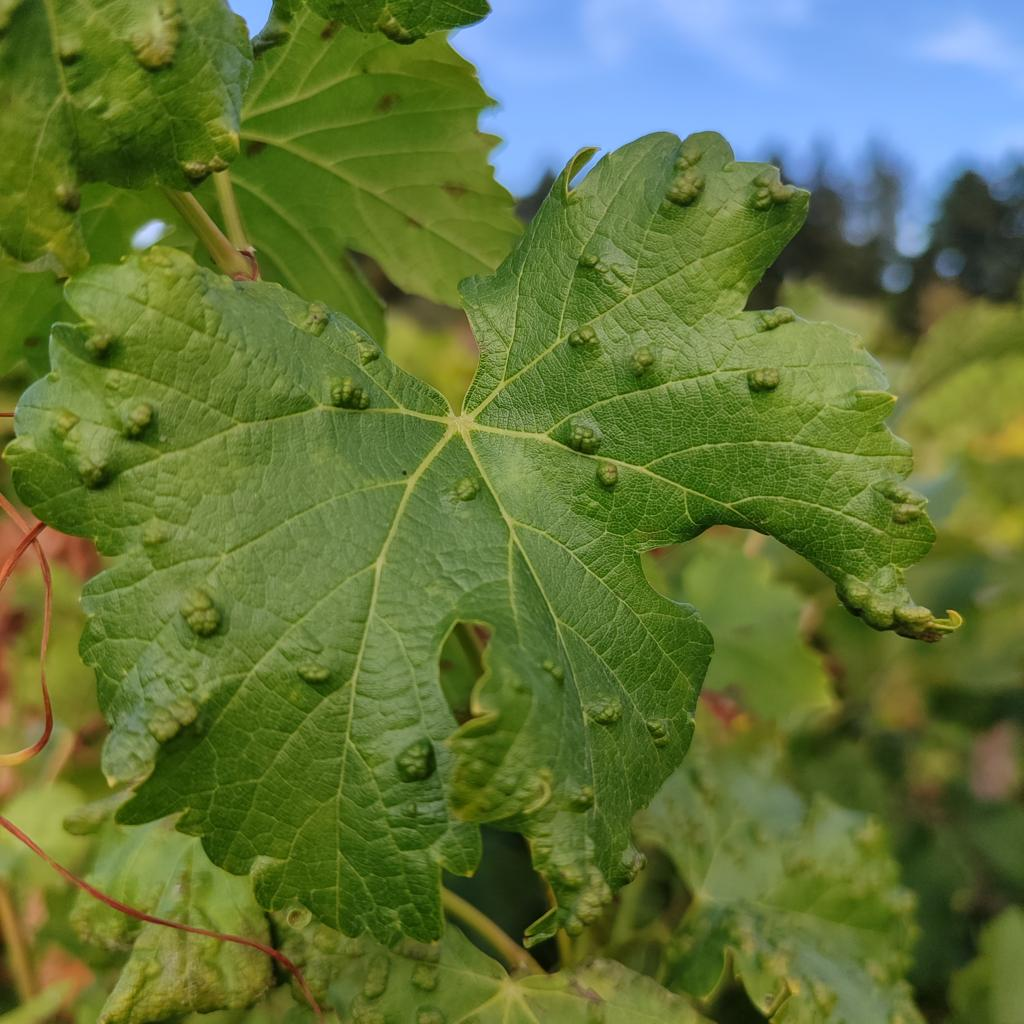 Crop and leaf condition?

grapevine, erineum mite
